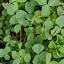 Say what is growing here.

unstructured weed
